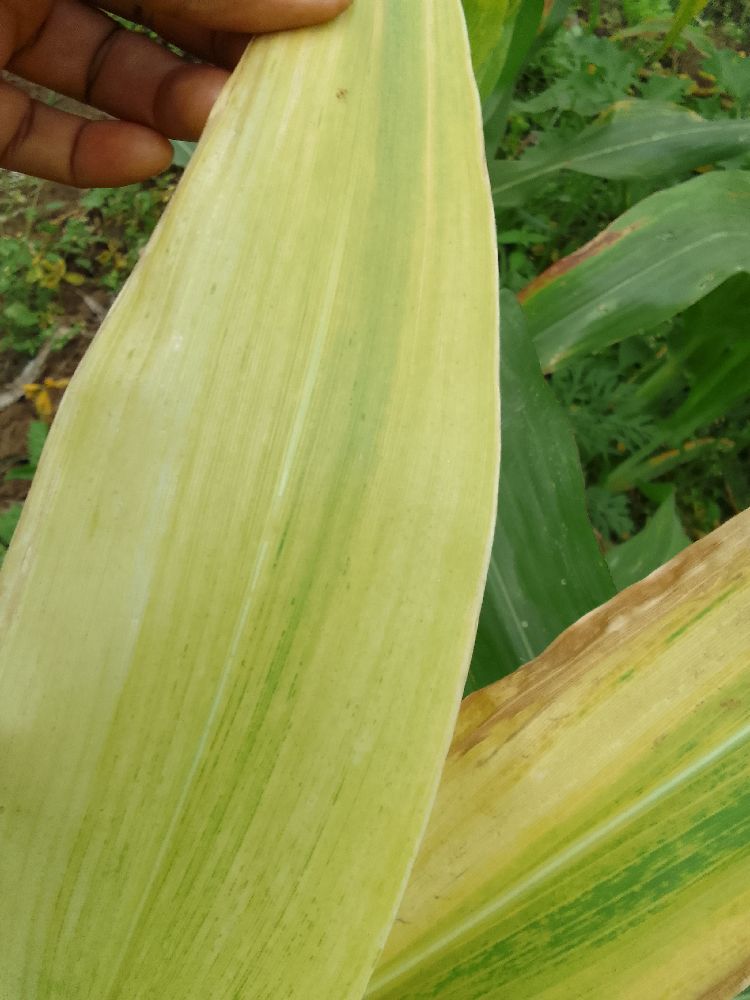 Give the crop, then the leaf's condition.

maize, maize lethal necrosis
